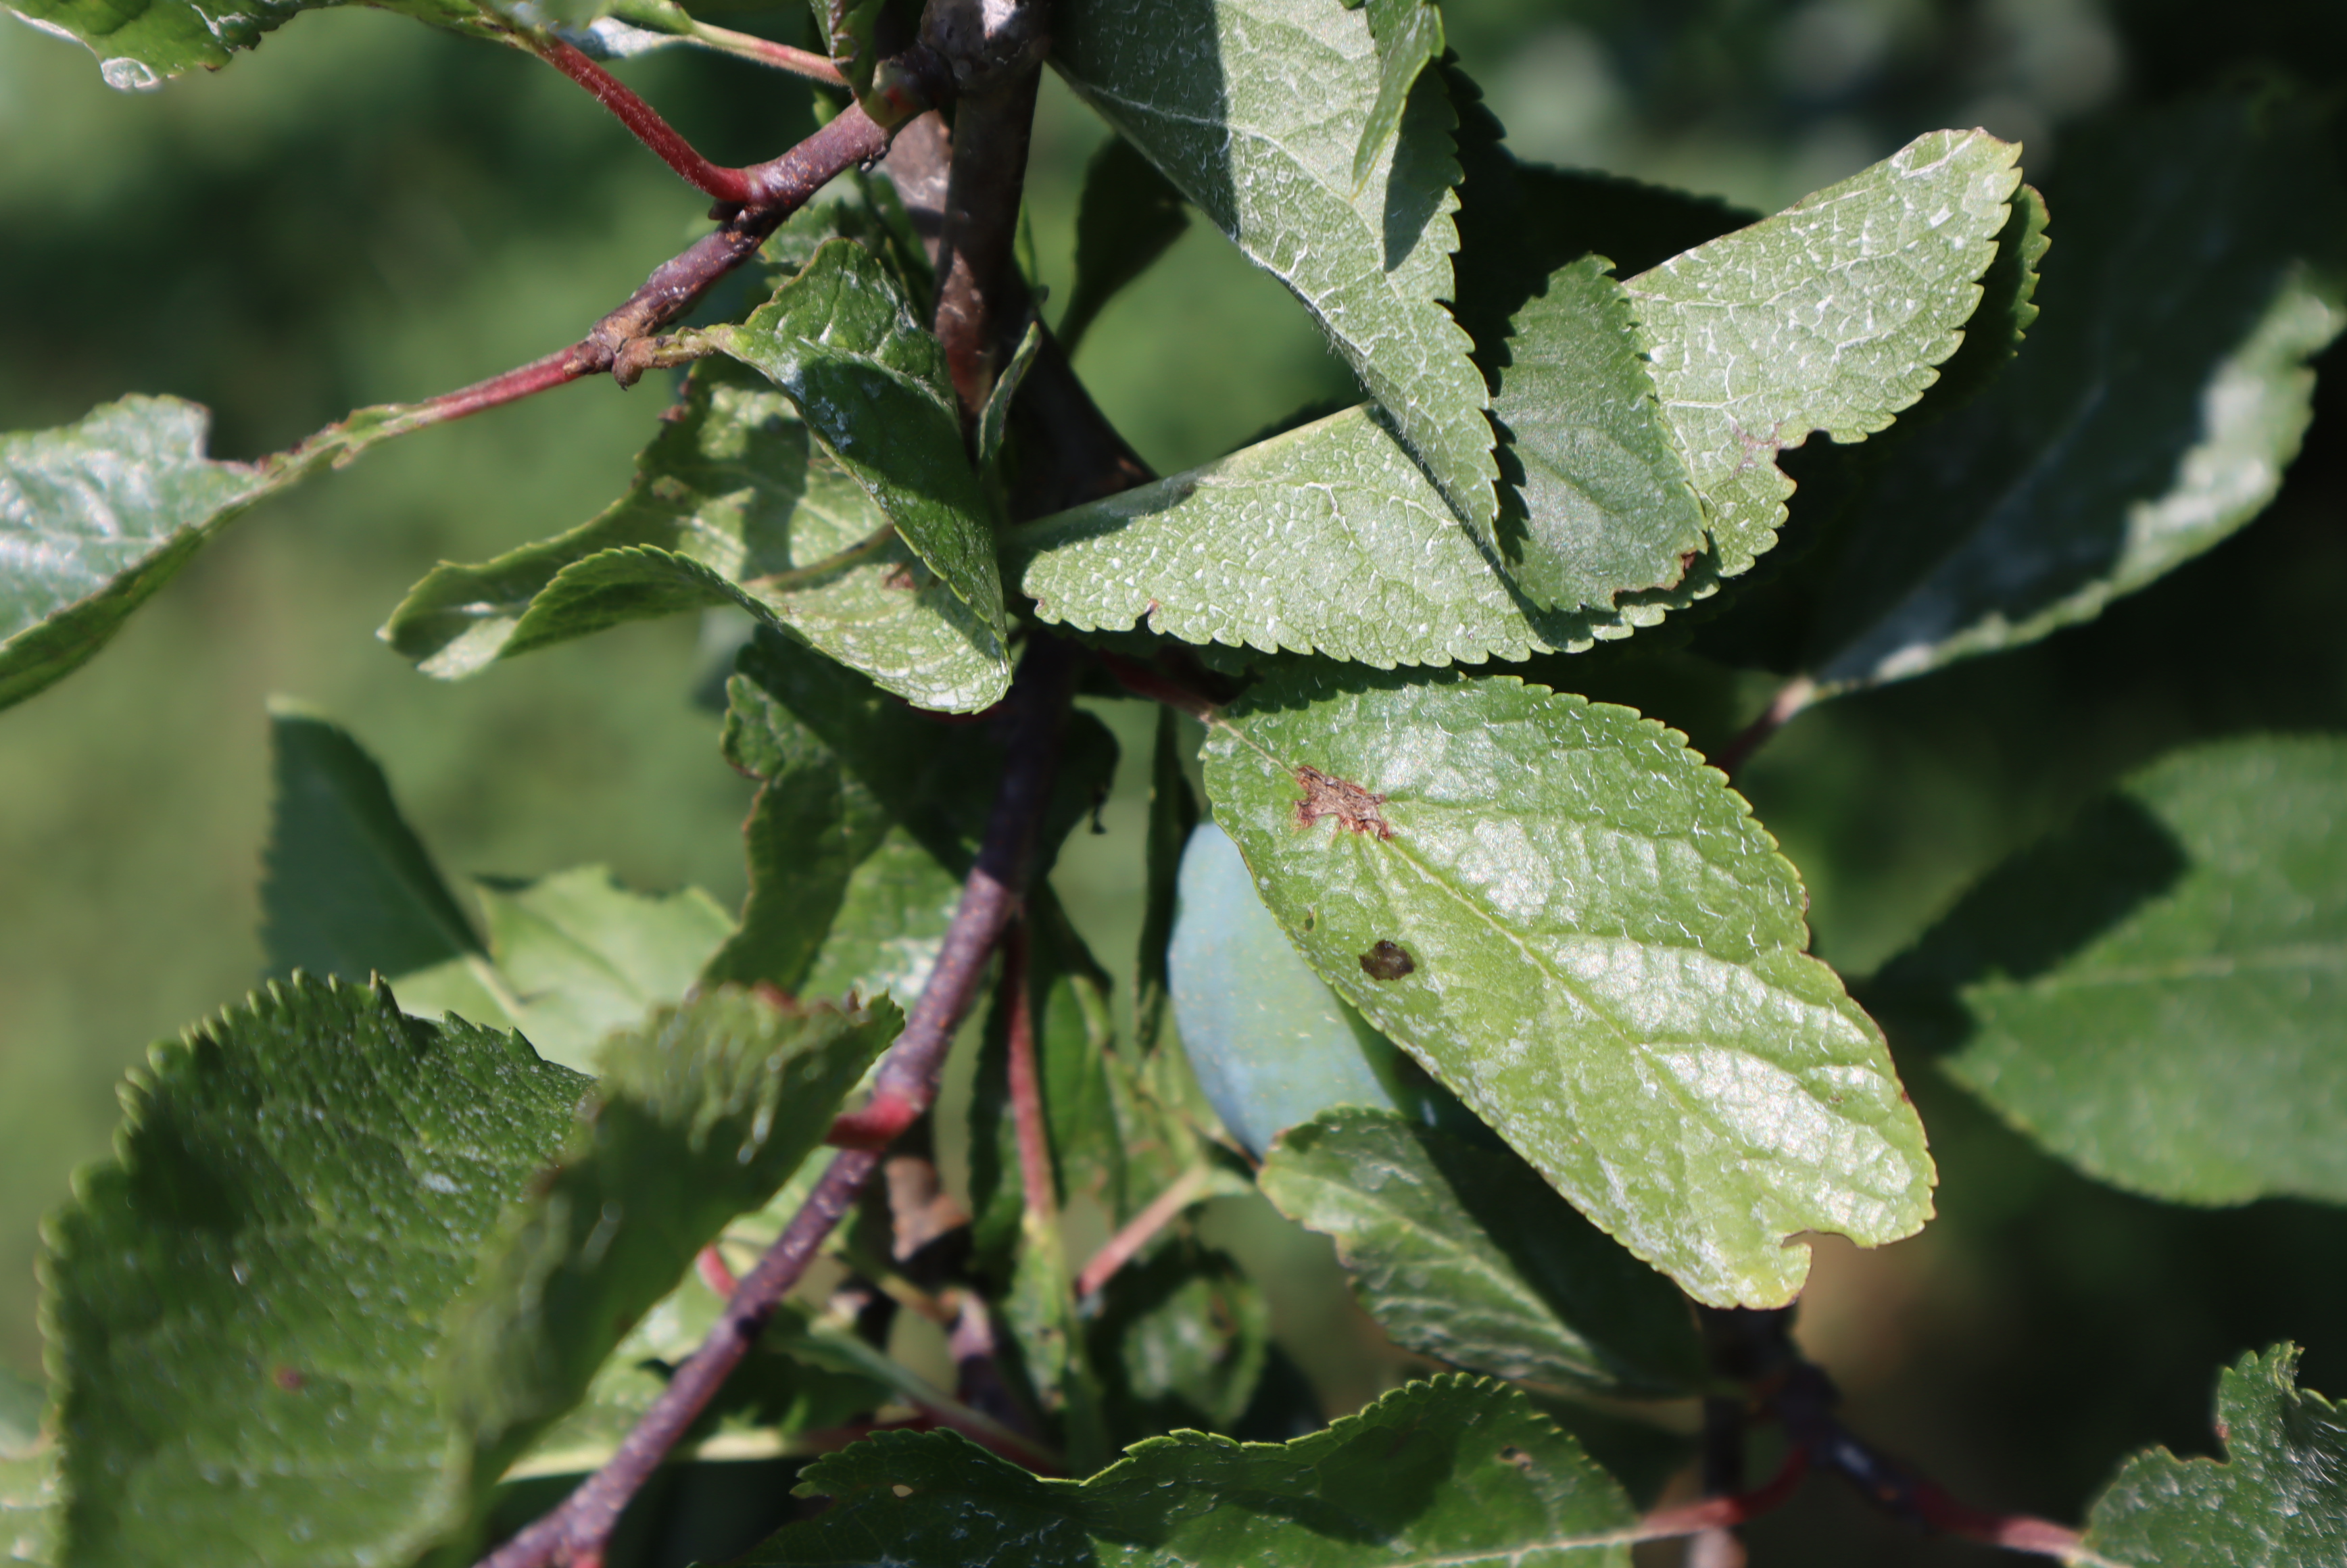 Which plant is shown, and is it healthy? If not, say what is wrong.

plum, shot hole disease
